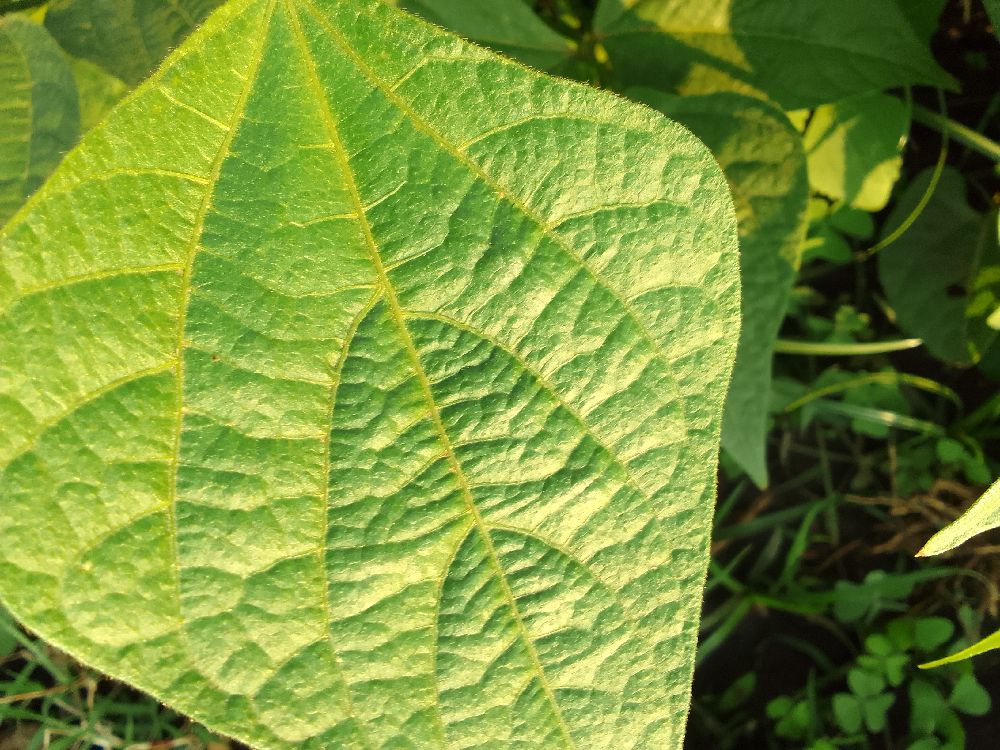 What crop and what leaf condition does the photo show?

common bean, healthy
